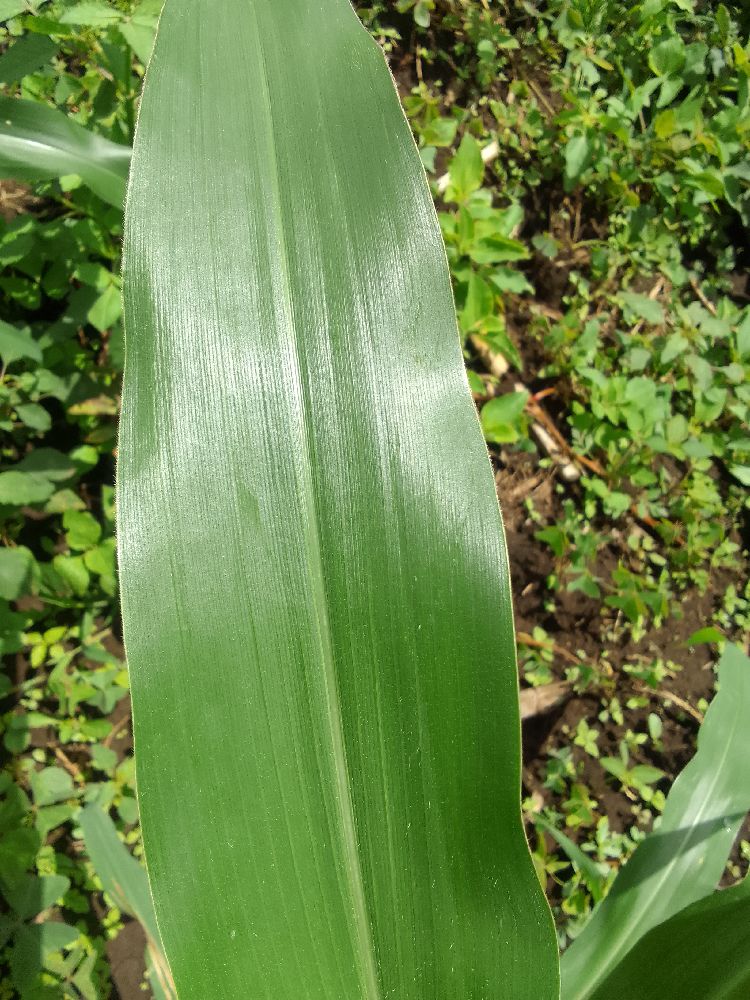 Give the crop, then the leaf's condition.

maize, healthy
